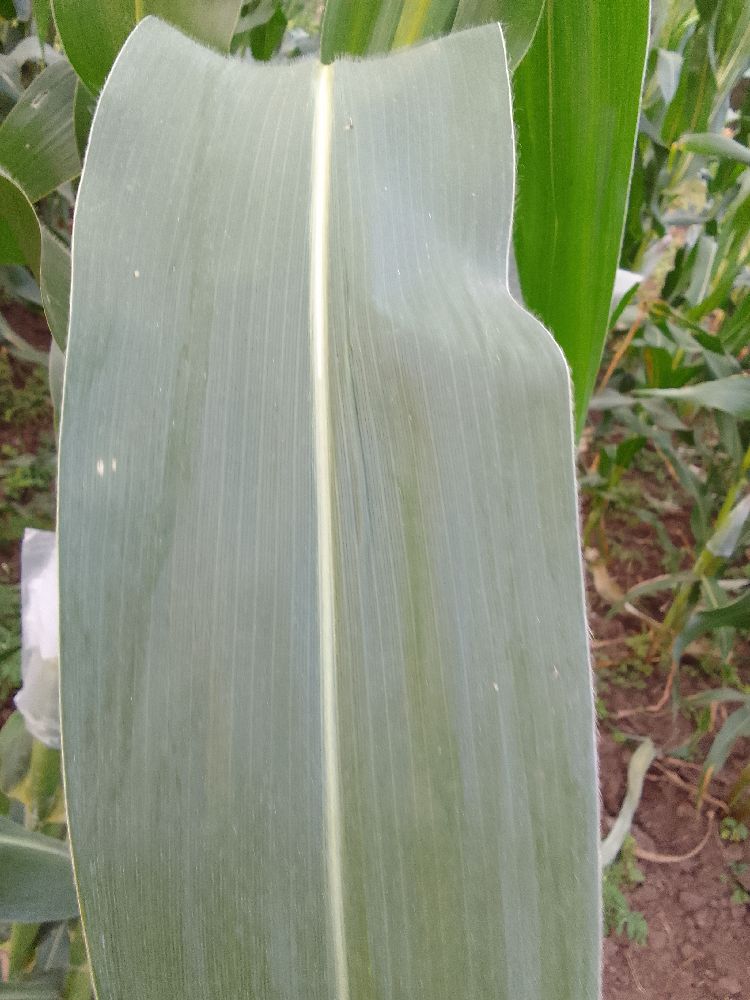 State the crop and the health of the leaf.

maize, healthy
